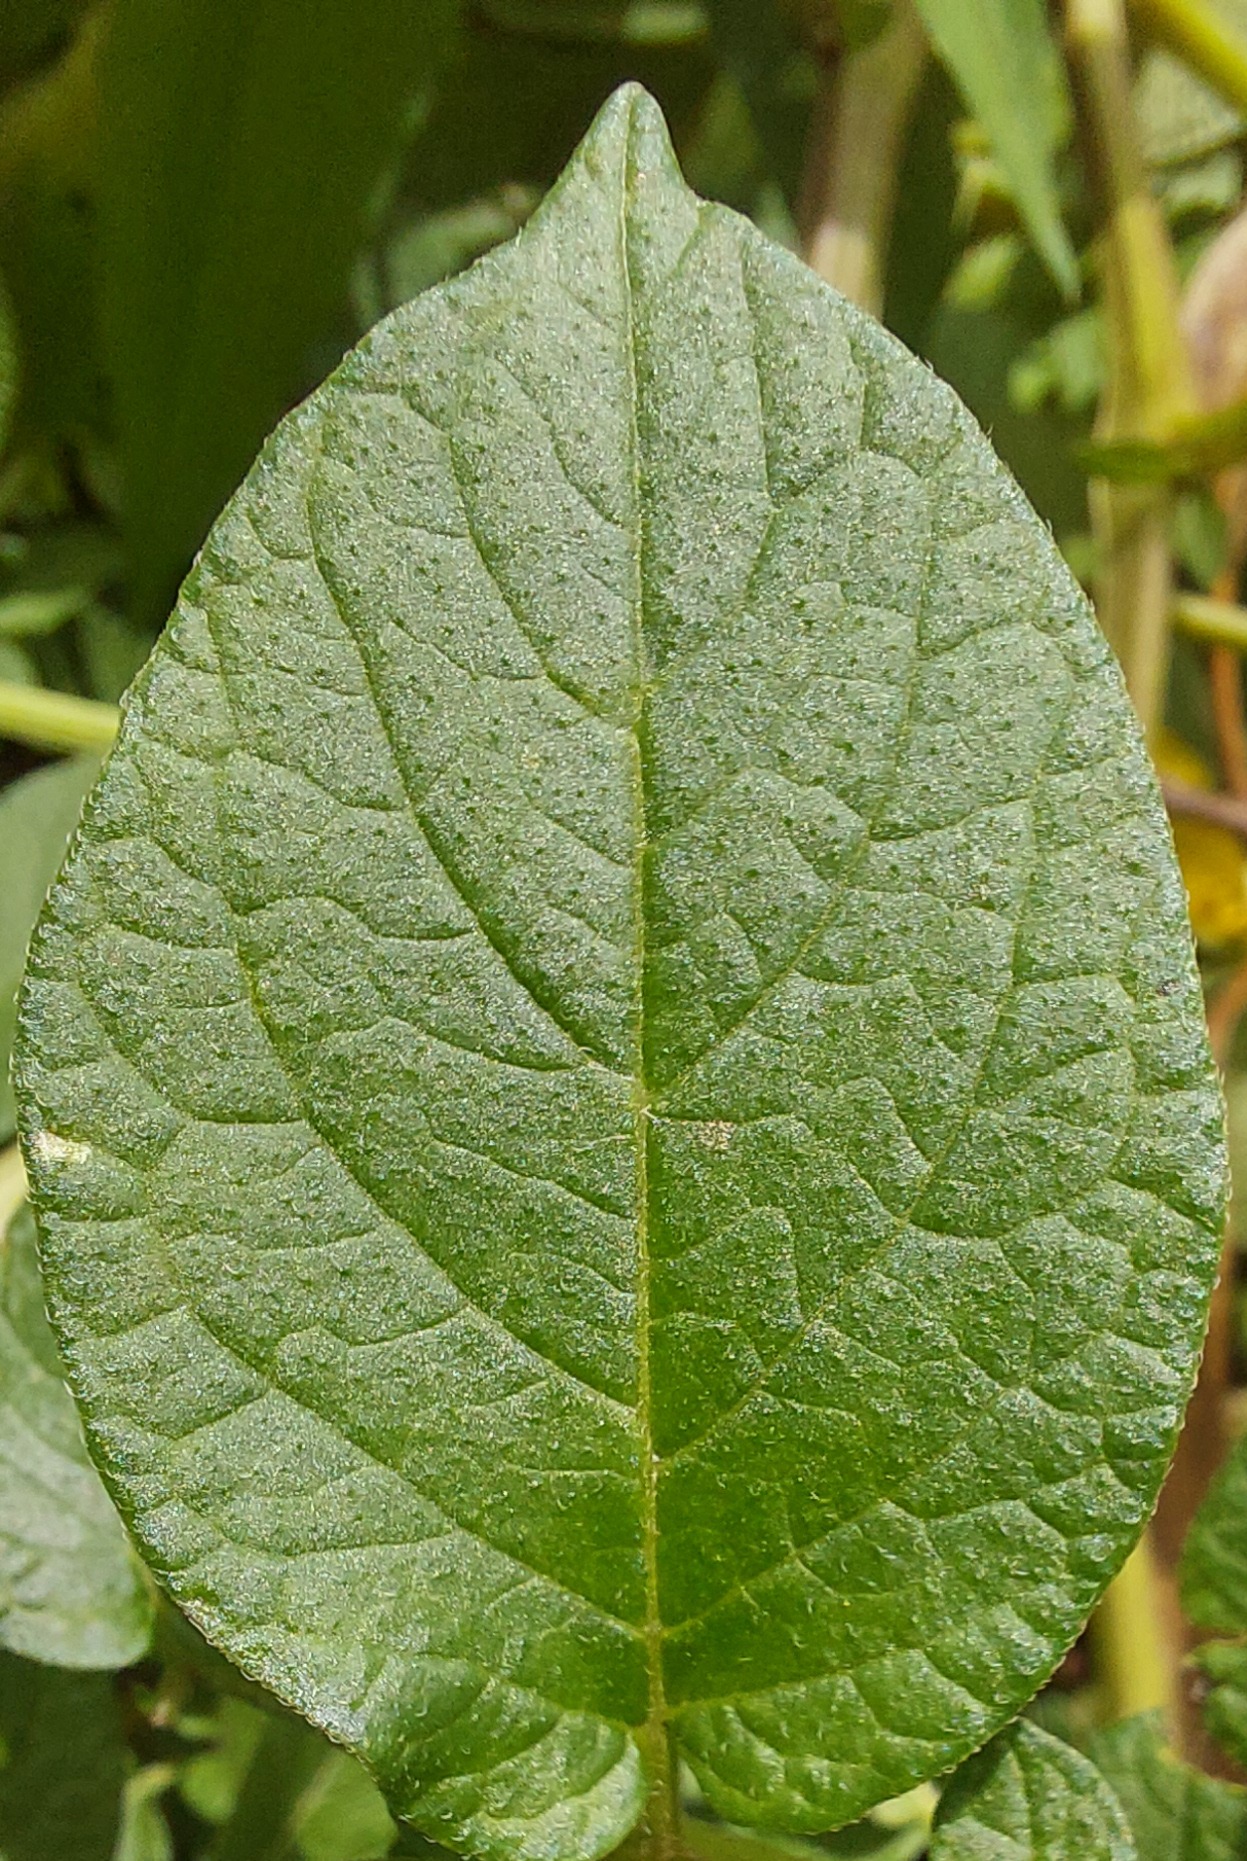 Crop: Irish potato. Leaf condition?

healthy
